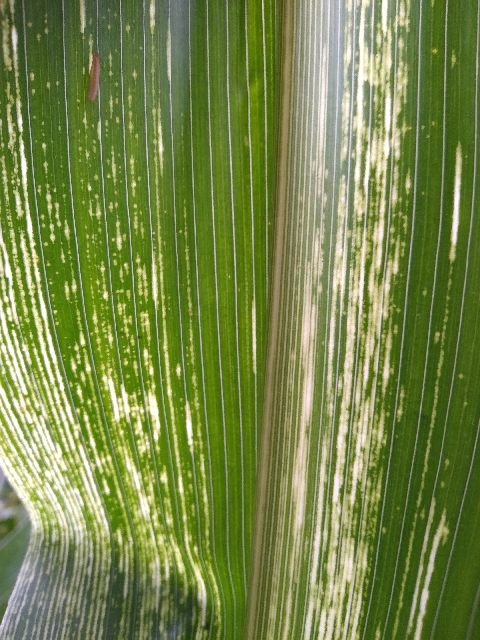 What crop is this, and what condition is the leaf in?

maize, maize streak virus
